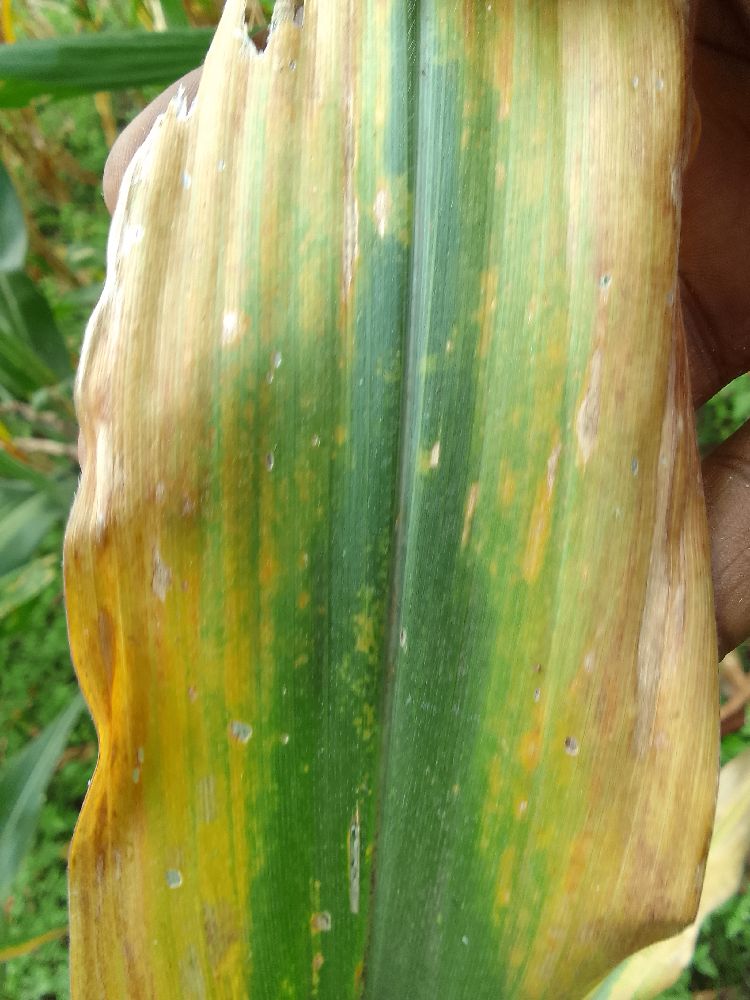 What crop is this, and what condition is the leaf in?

maize, maize lethal necrosis
